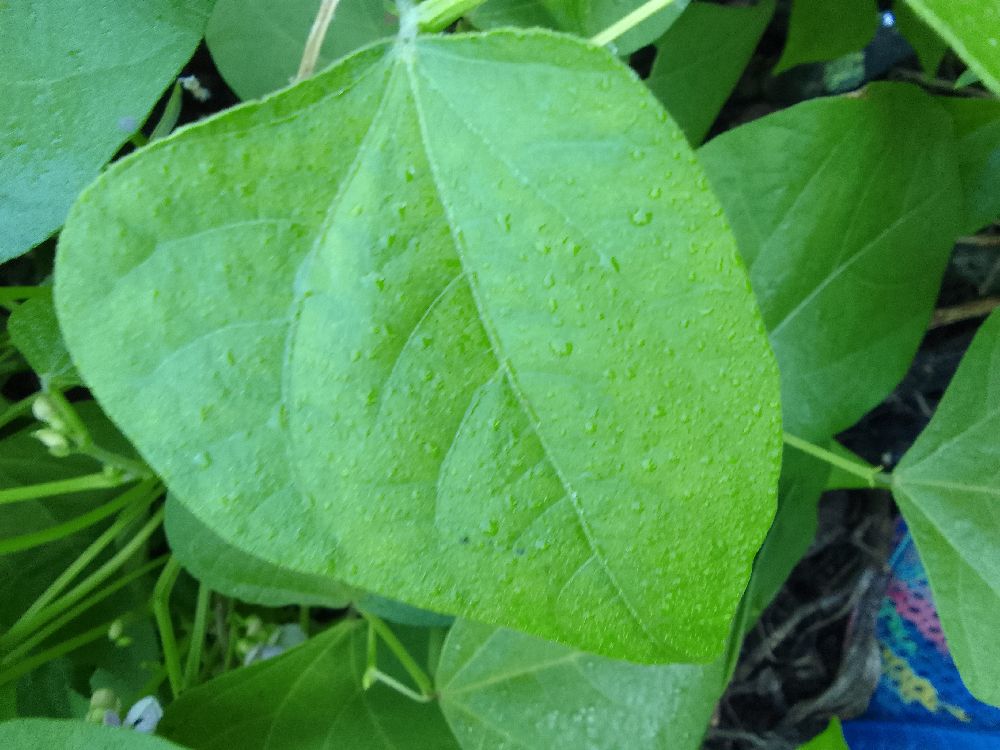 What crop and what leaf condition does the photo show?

common bean, healthy
